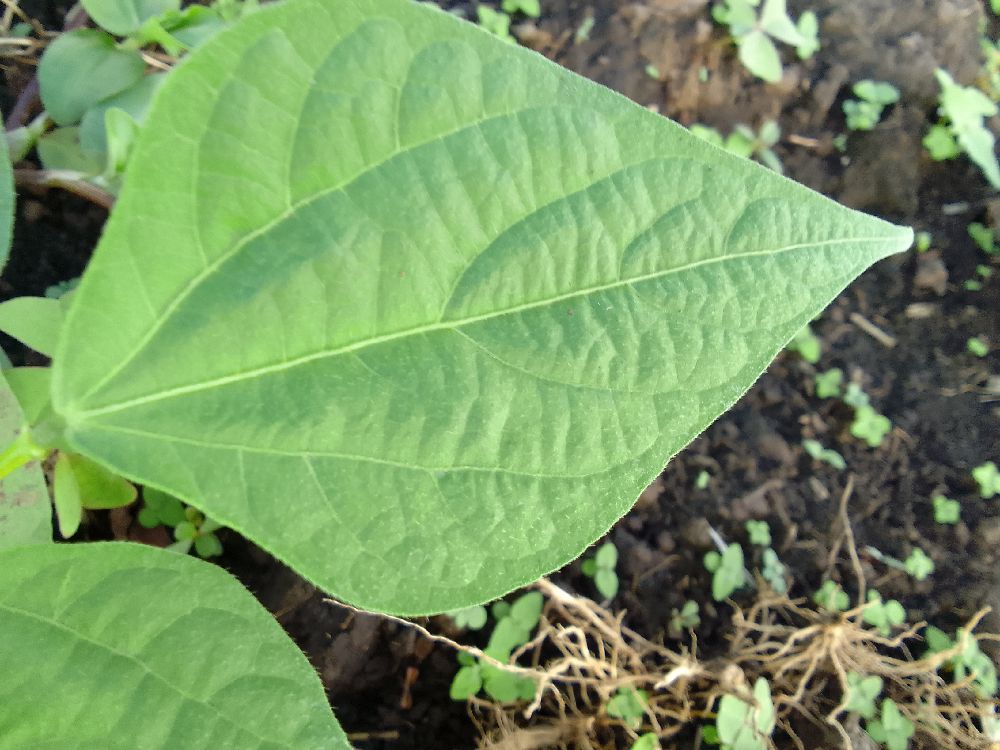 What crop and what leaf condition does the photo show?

common bean, healthy
